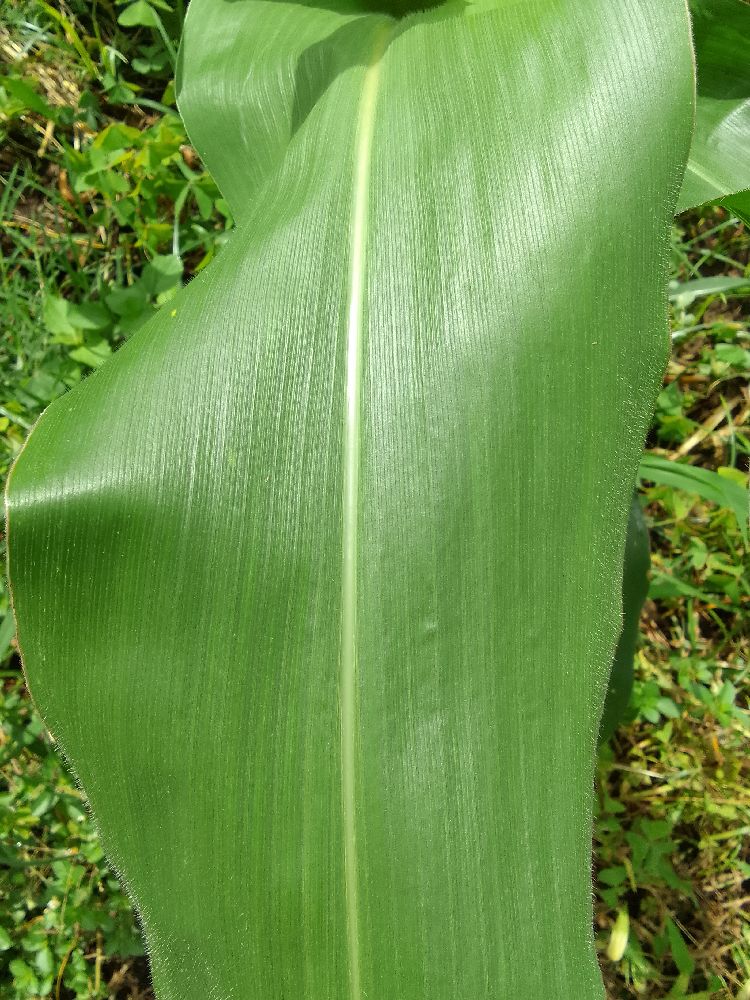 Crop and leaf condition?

maize, healthy
